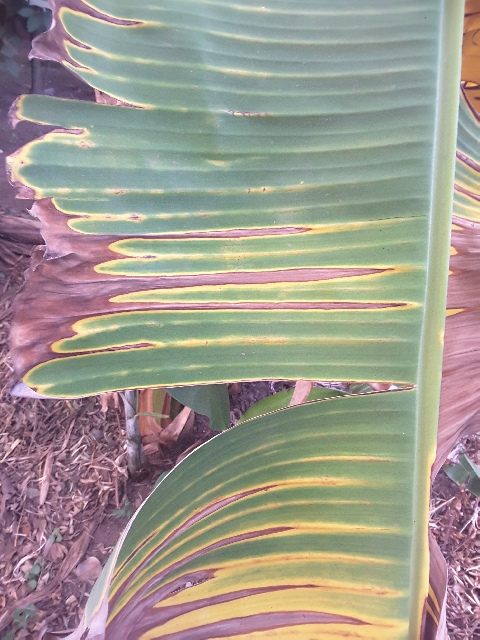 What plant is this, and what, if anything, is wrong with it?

banana, fusarium wilt race 1
